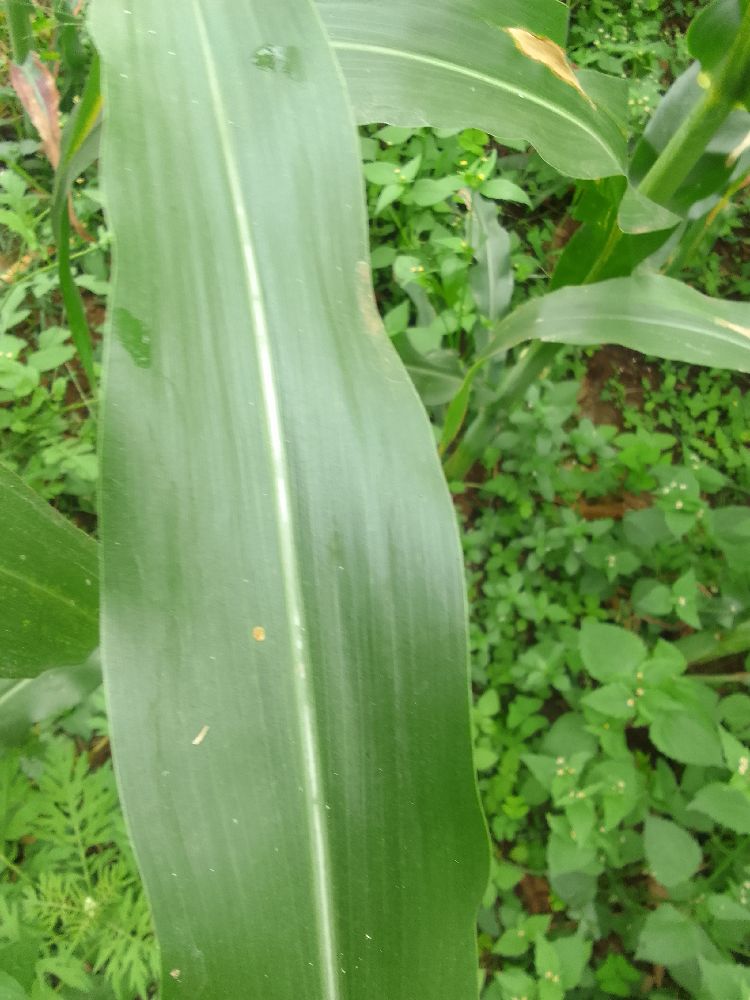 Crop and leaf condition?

maize, healthy
